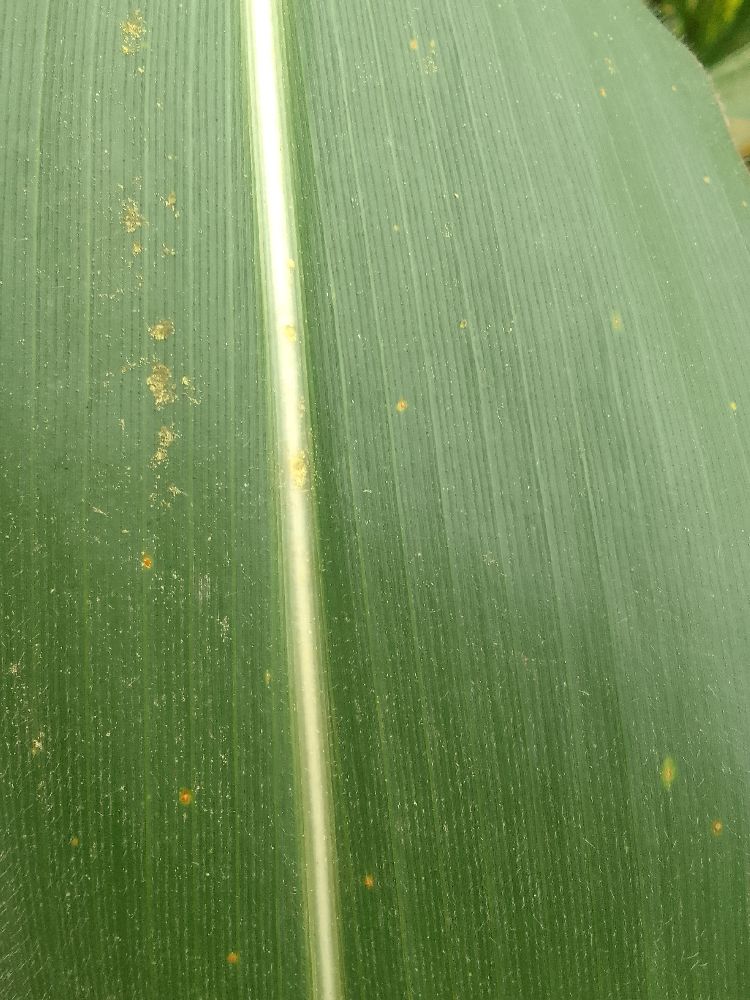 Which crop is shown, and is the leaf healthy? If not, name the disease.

maize, healthy
